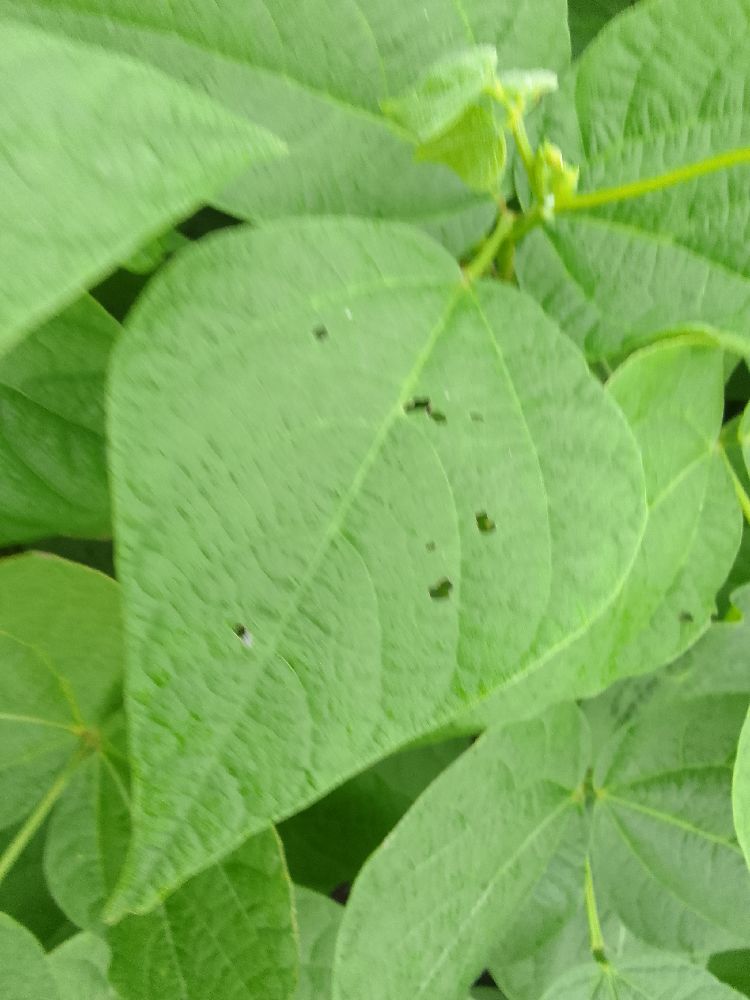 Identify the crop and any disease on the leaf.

common bean, healthy
